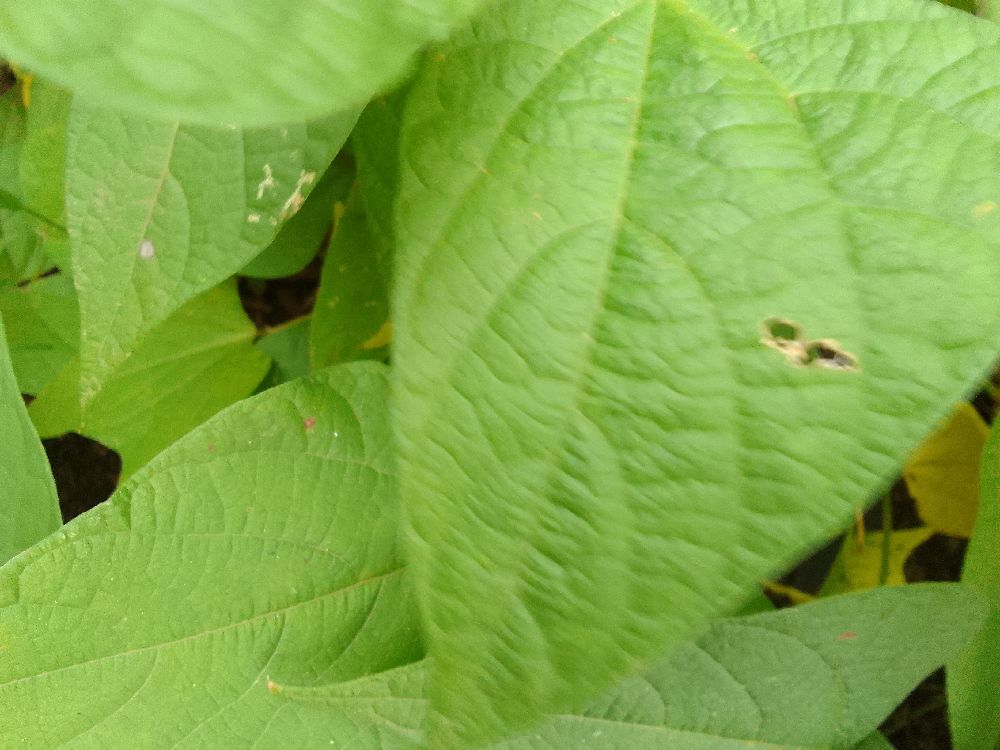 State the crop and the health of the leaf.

common bean, healthy
